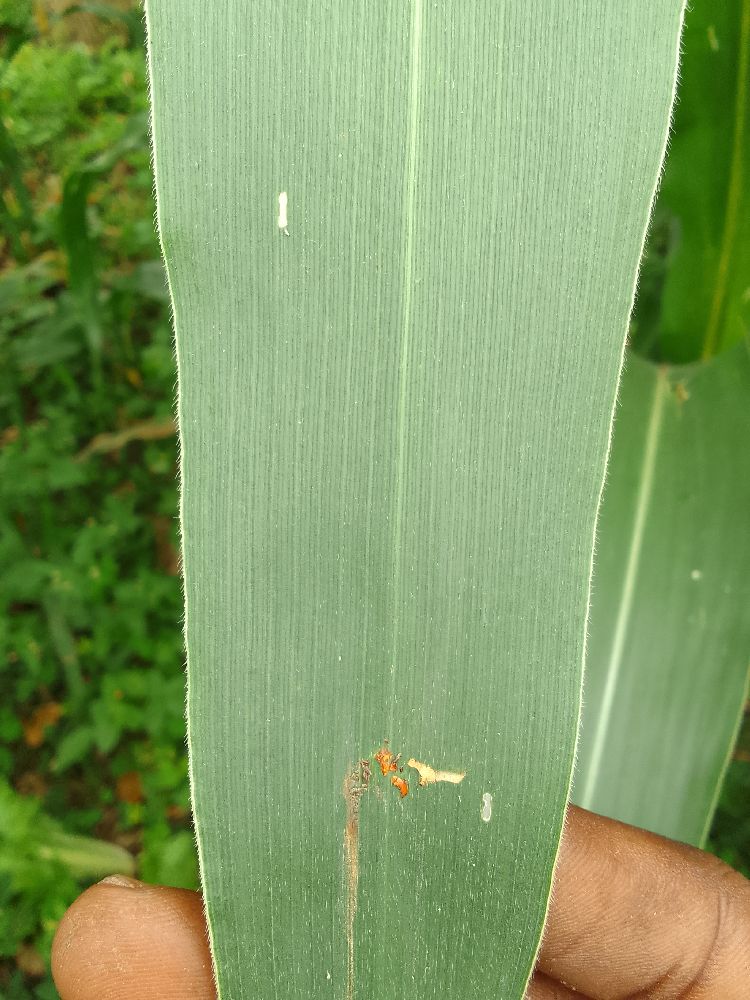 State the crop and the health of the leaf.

maize, healthy
